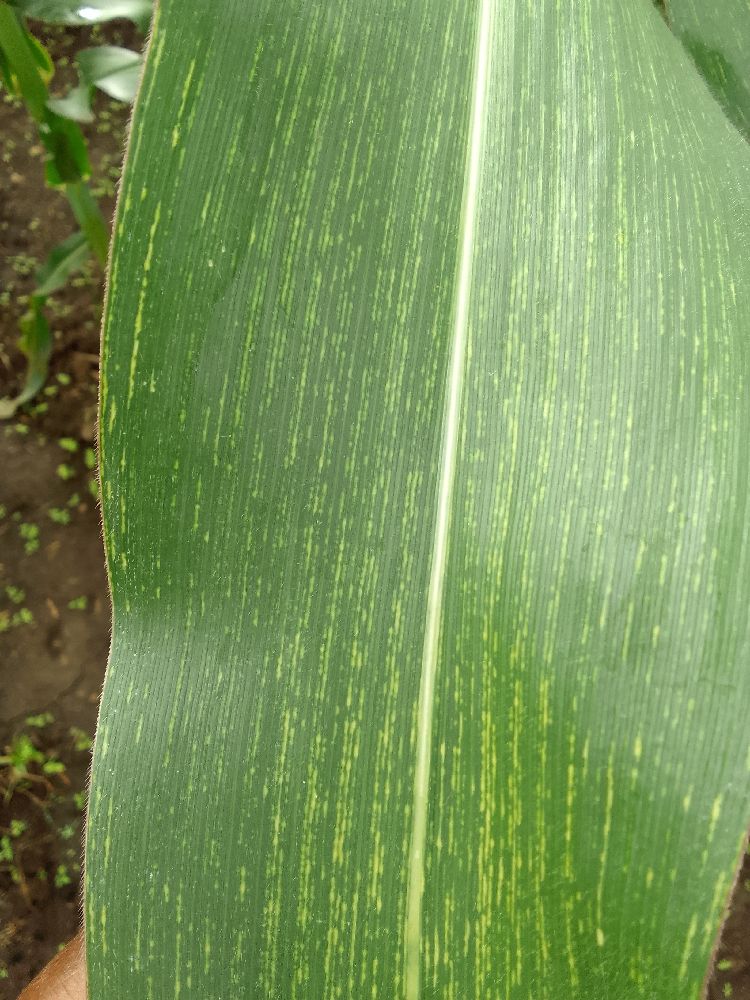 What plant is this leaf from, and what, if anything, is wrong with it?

maize, healthy
